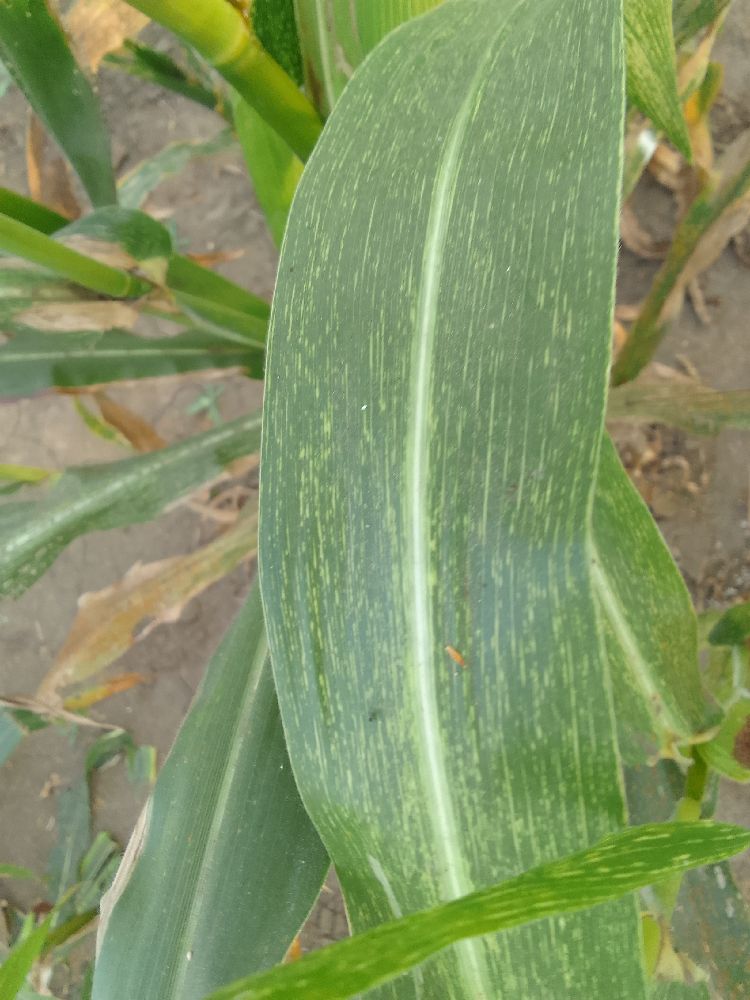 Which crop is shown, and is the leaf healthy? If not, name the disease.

maize, maize streak virus
